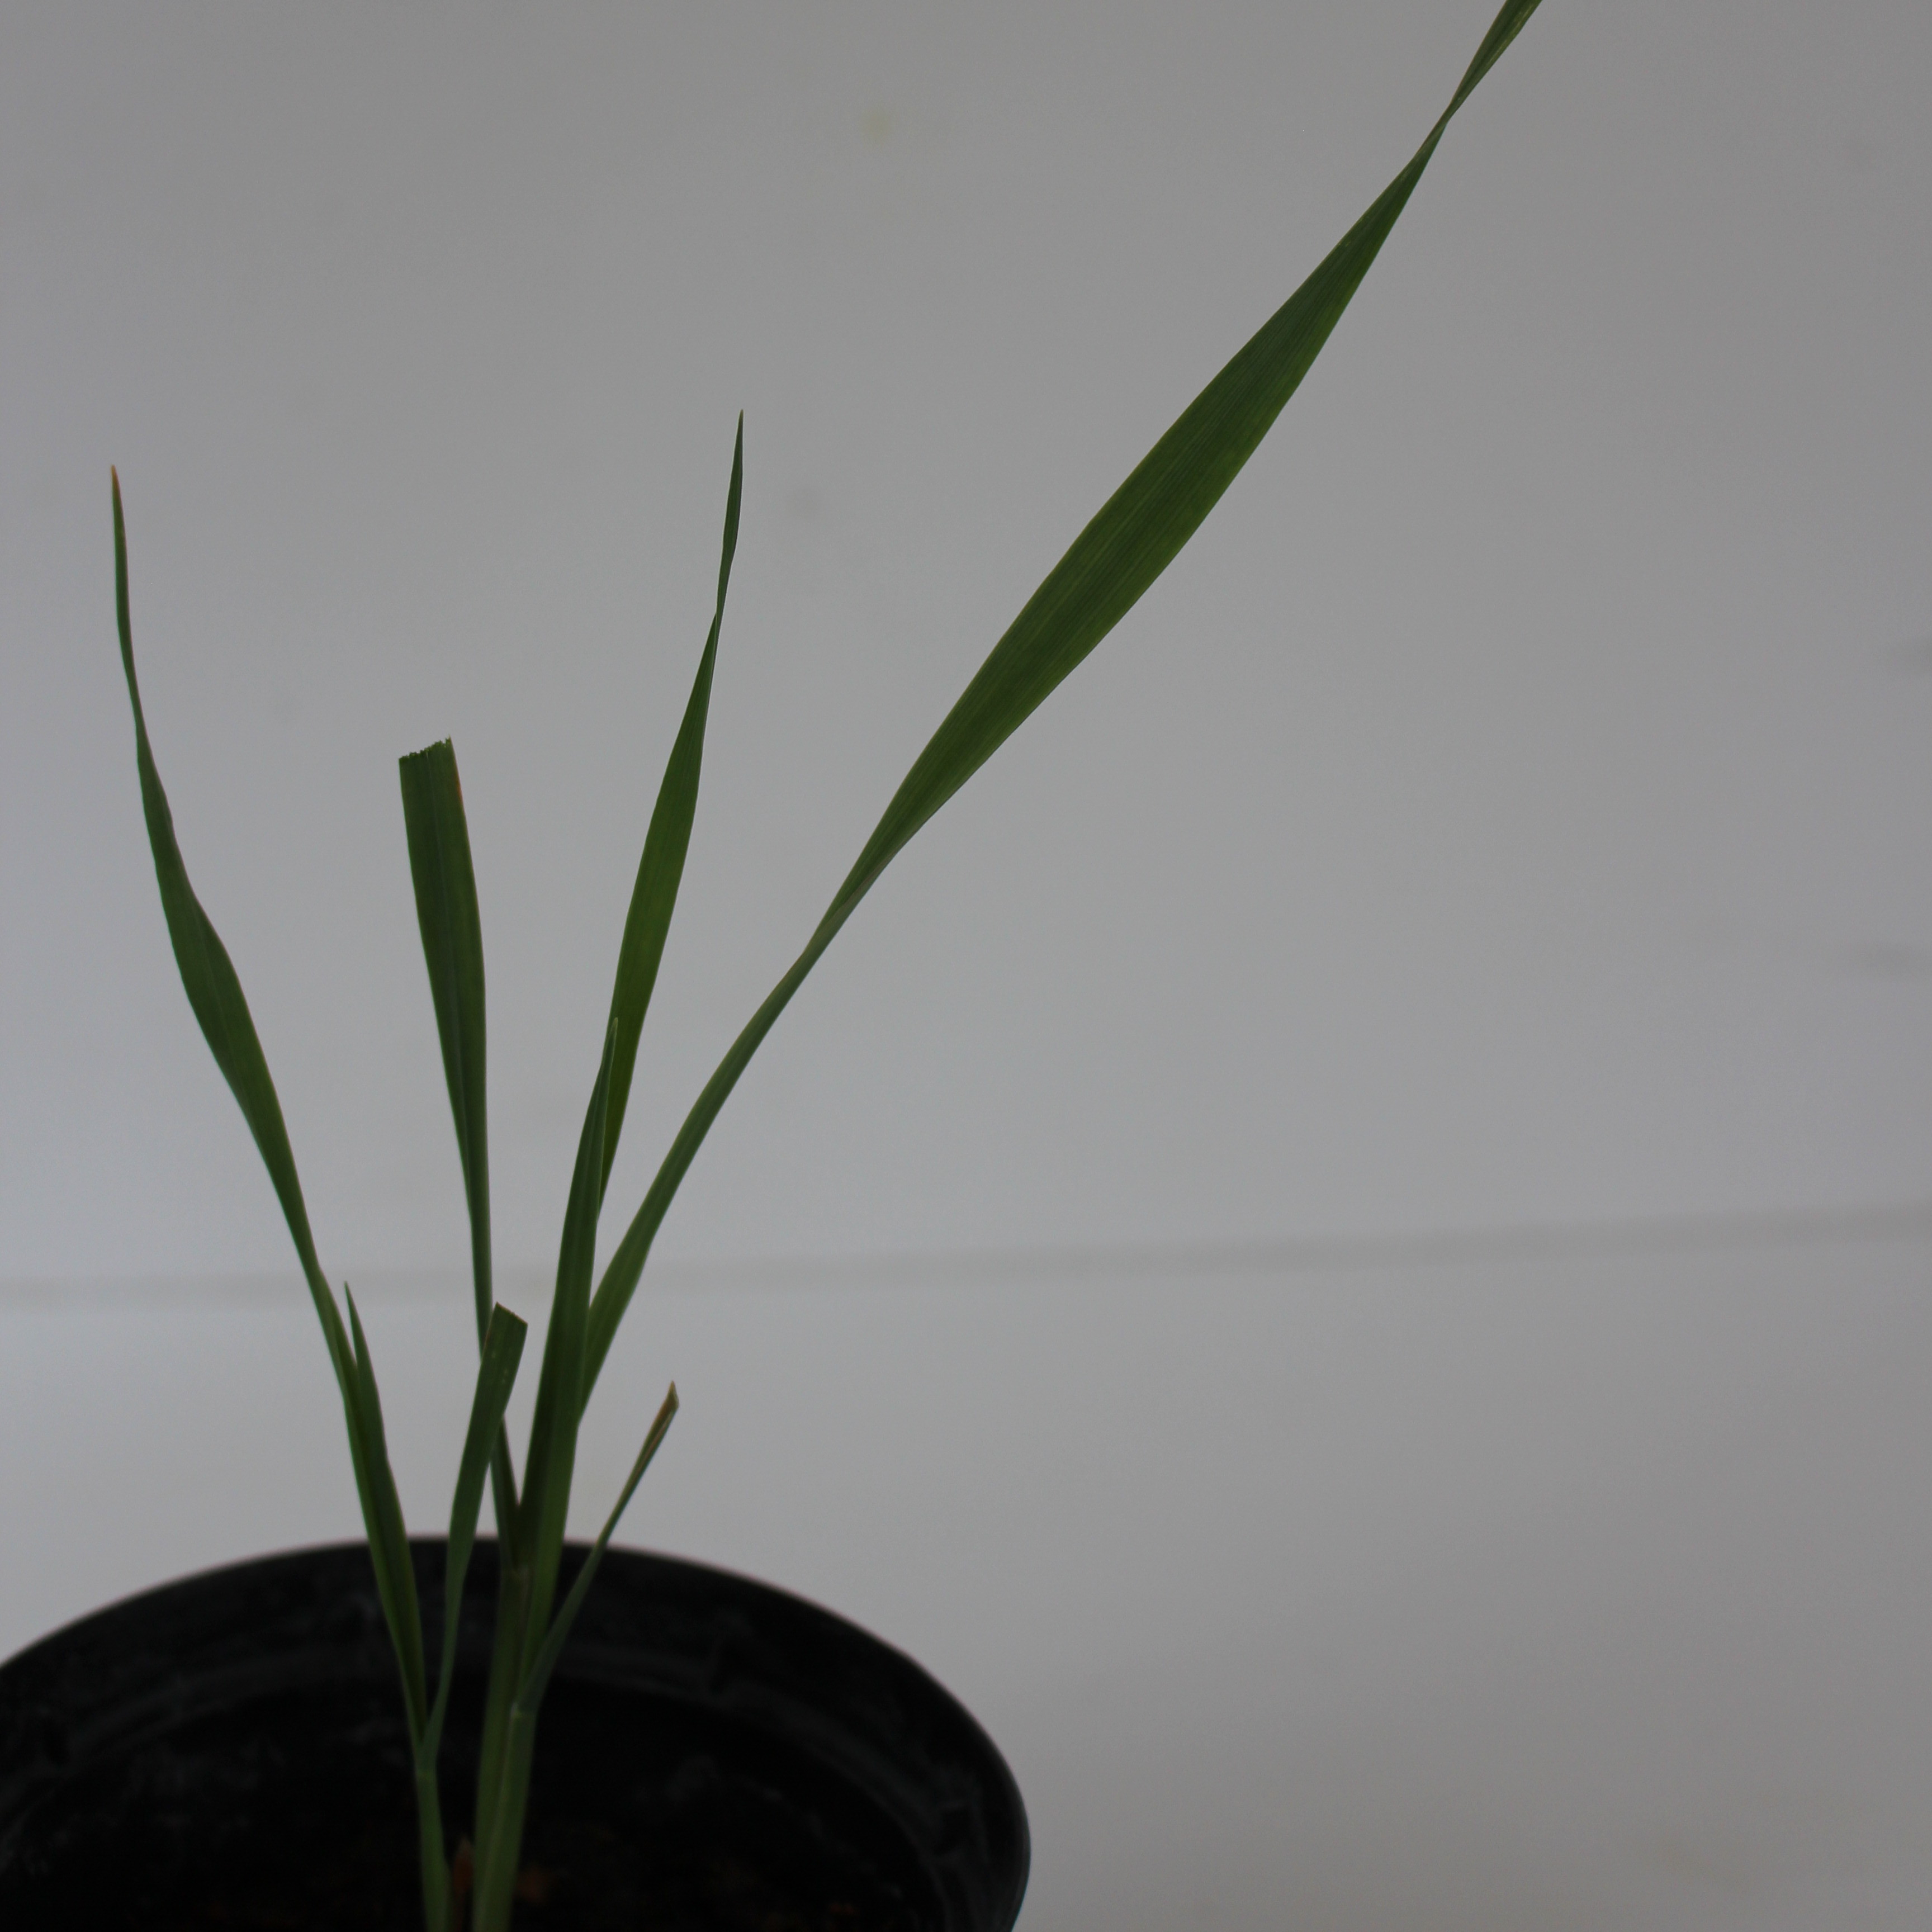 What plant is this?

Avena sterilis
